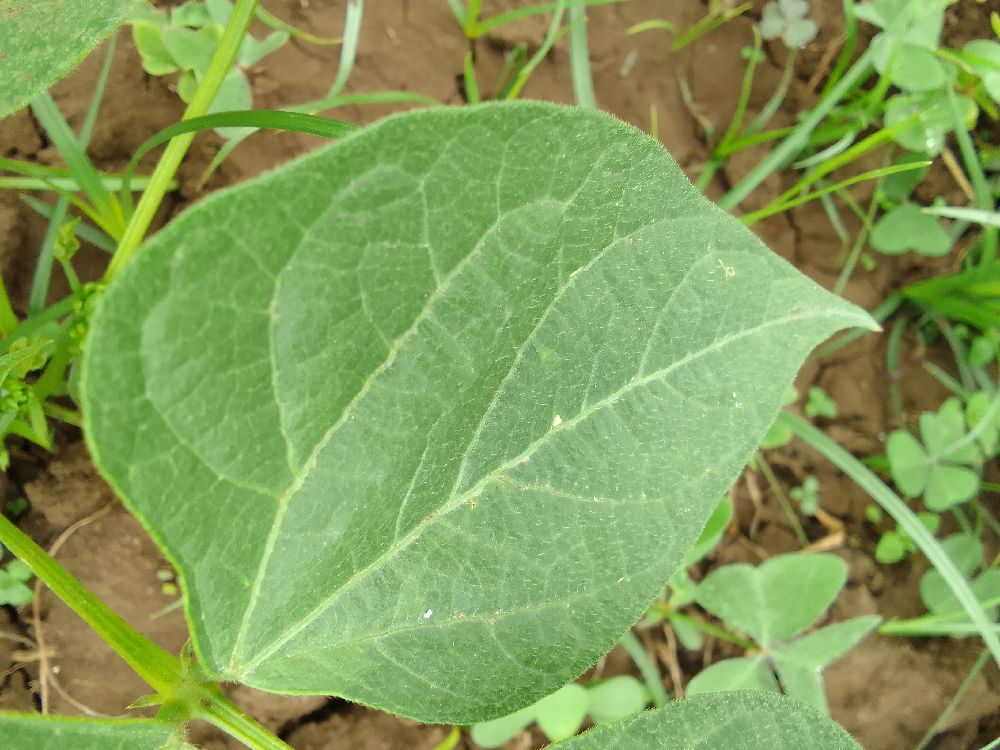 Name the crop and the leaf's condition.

common bean, healthy
